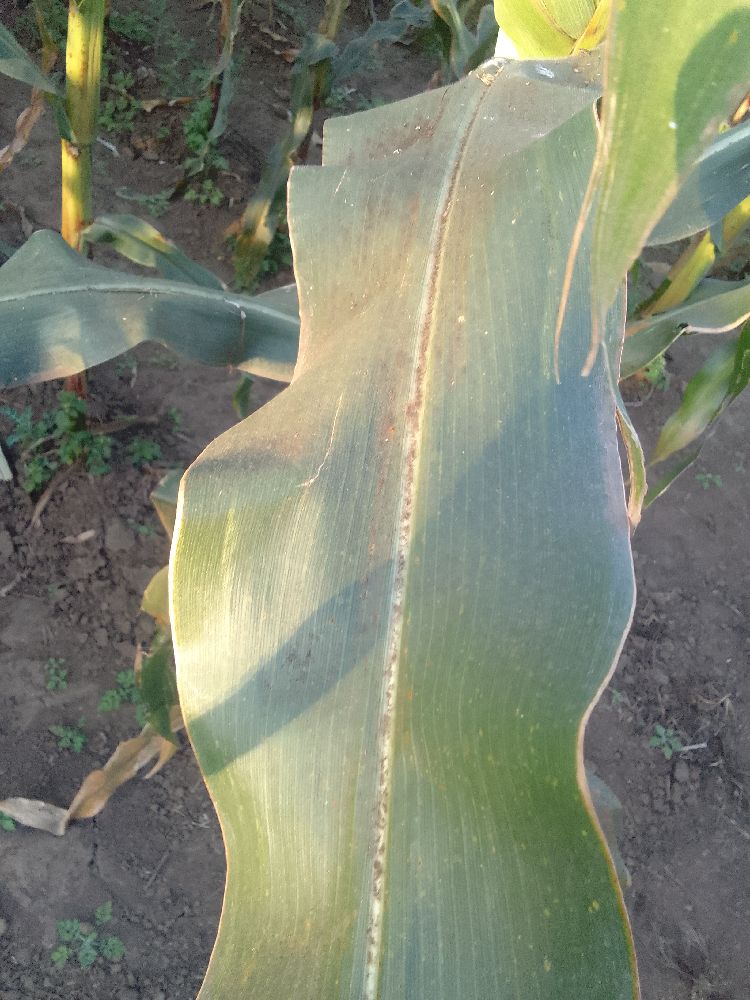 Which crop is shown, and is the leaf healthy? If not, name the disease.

maize, healthy
